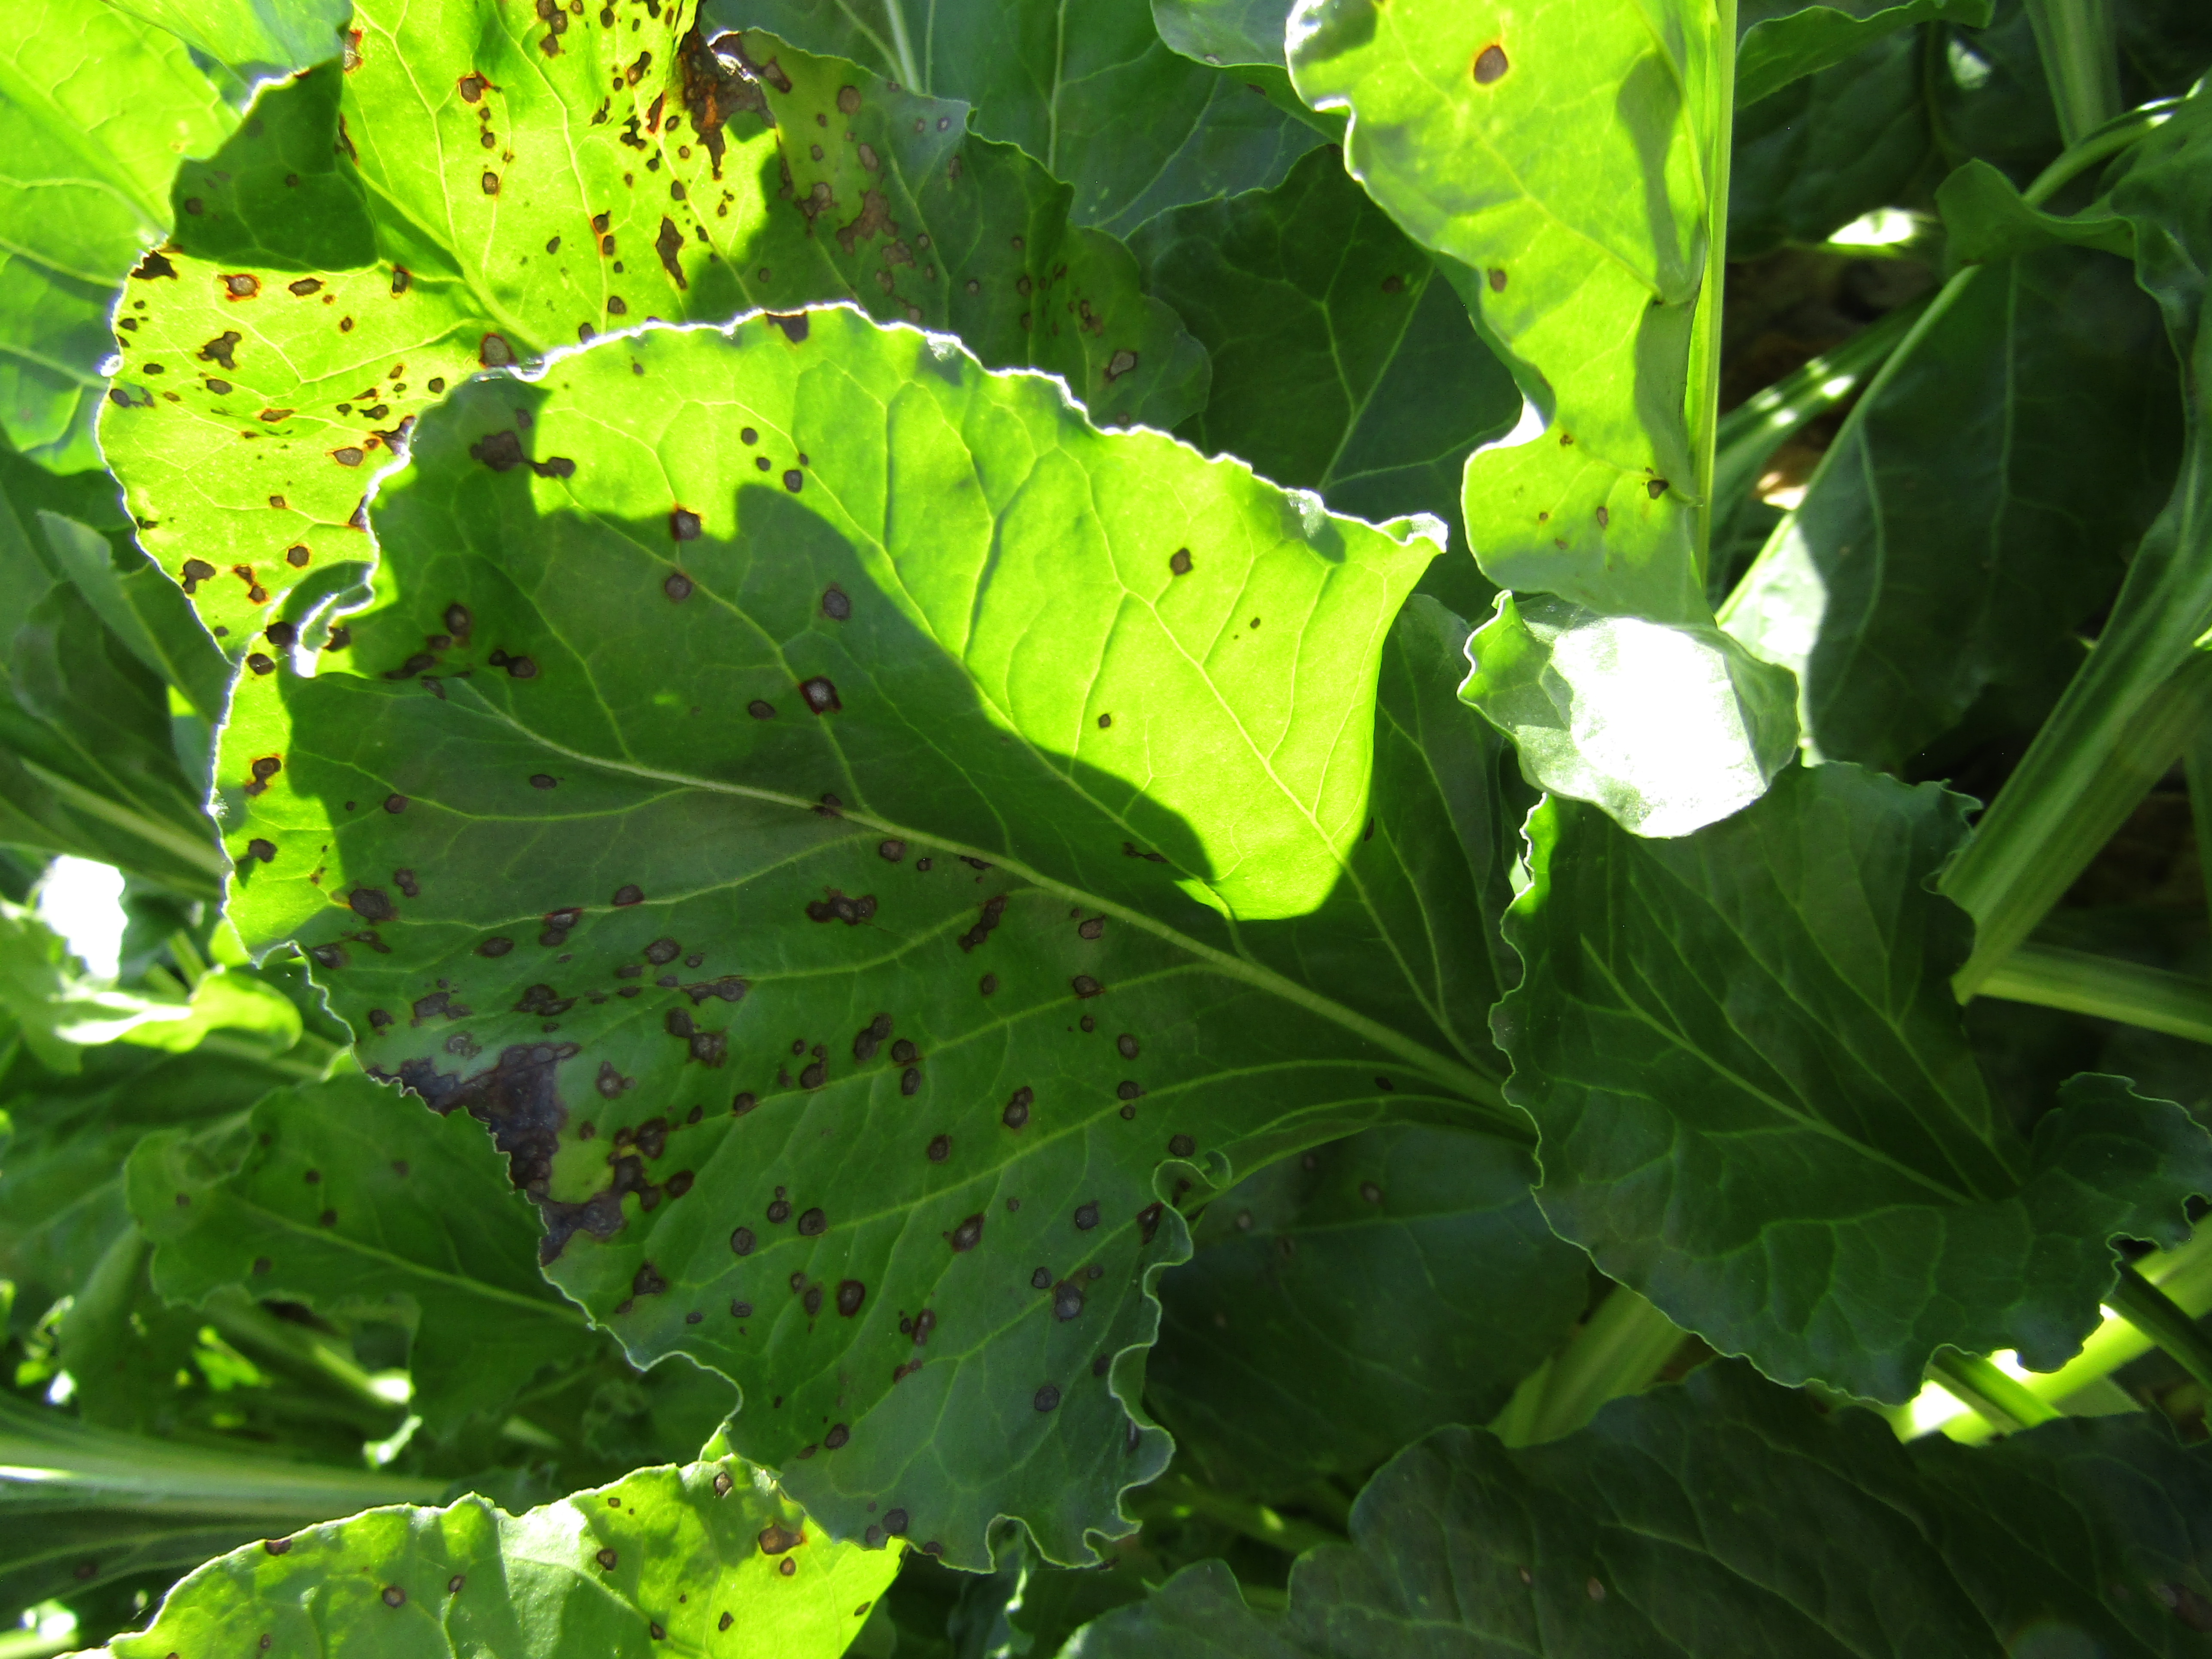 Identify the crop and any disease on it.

beet, cercospora
